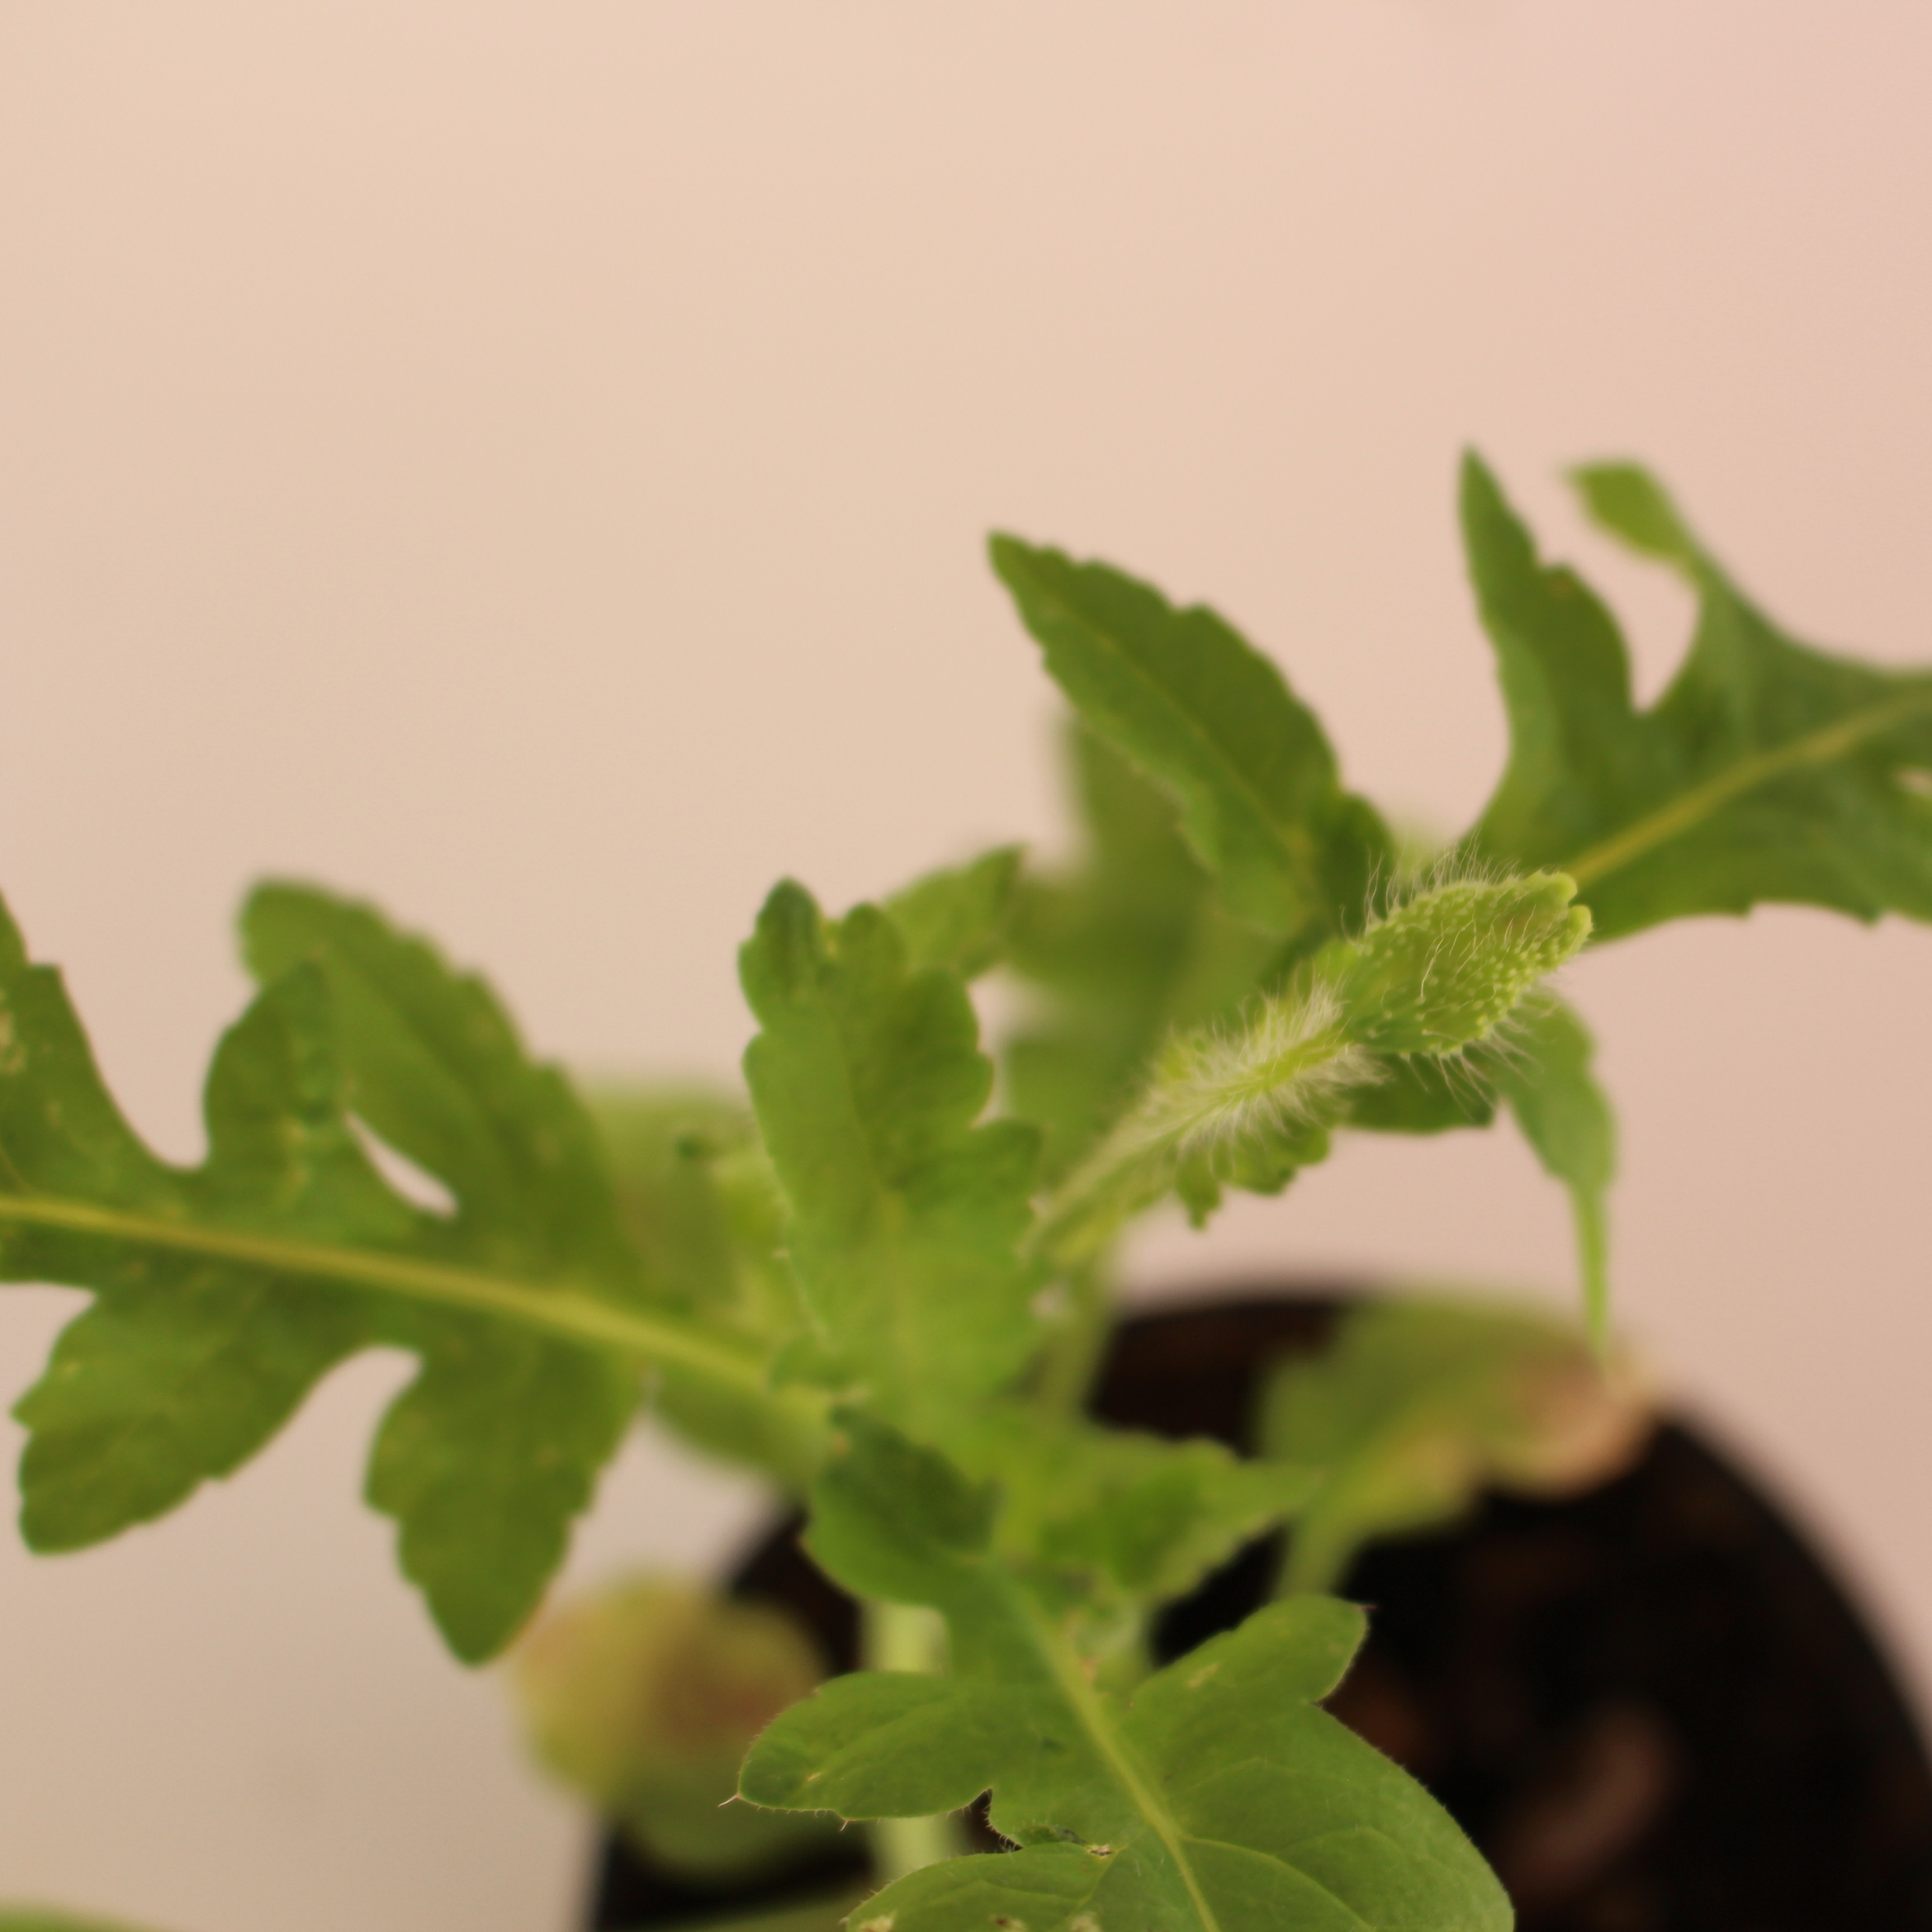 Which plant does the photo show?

Papaver rhoeas
